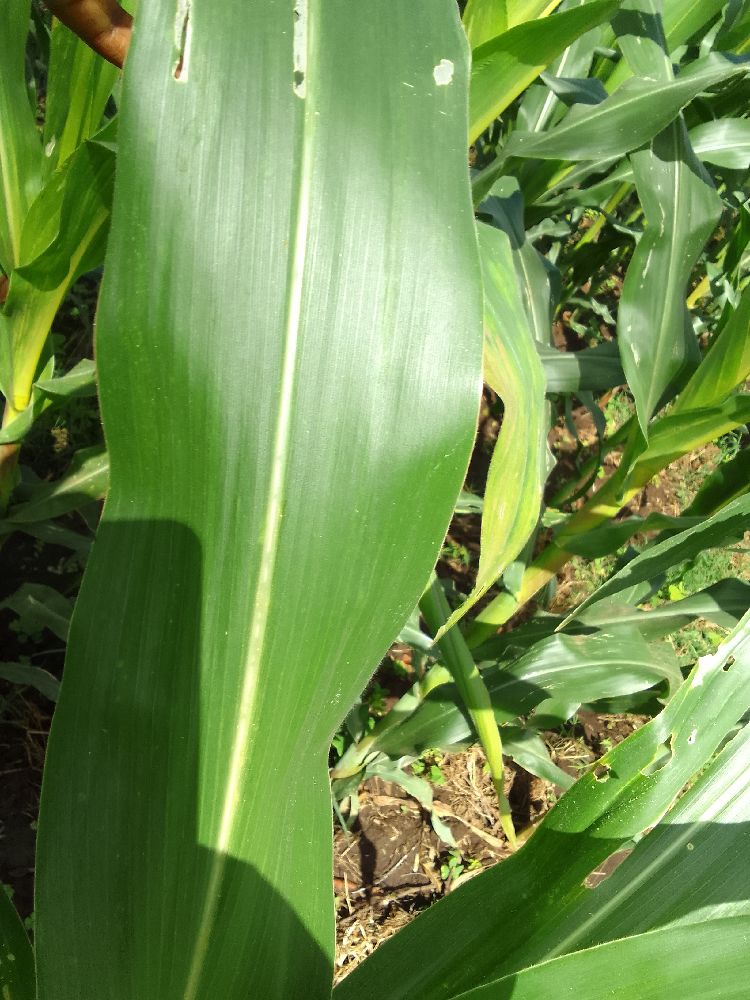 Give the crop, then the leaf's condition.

maize, healthy
